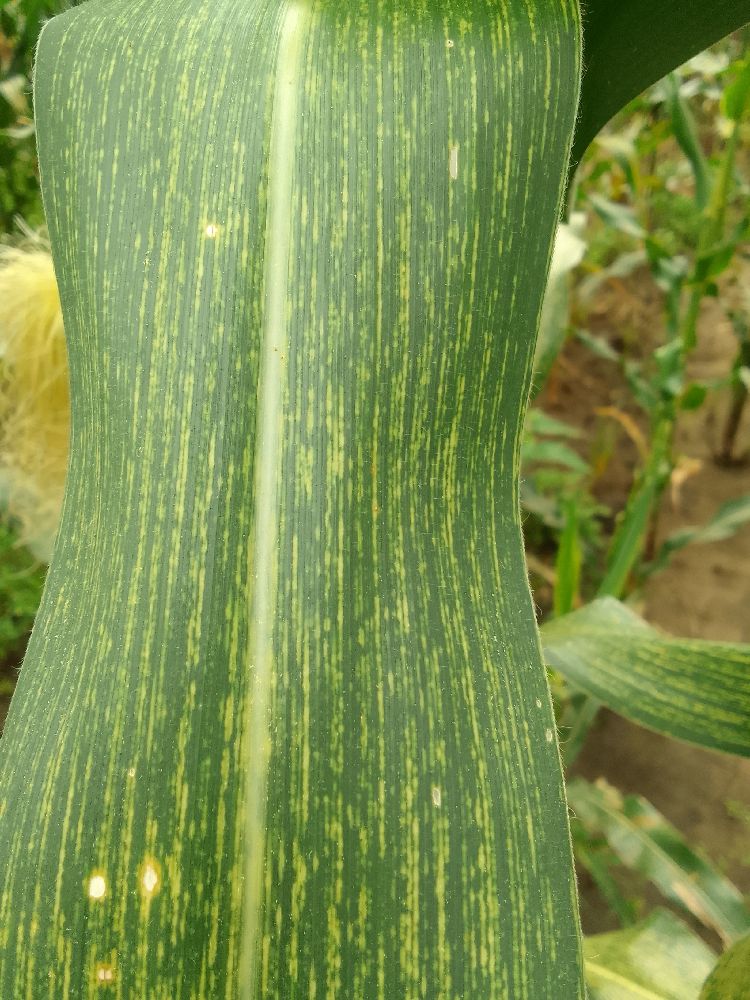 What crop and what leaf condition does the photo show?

maize, maize streak virus
